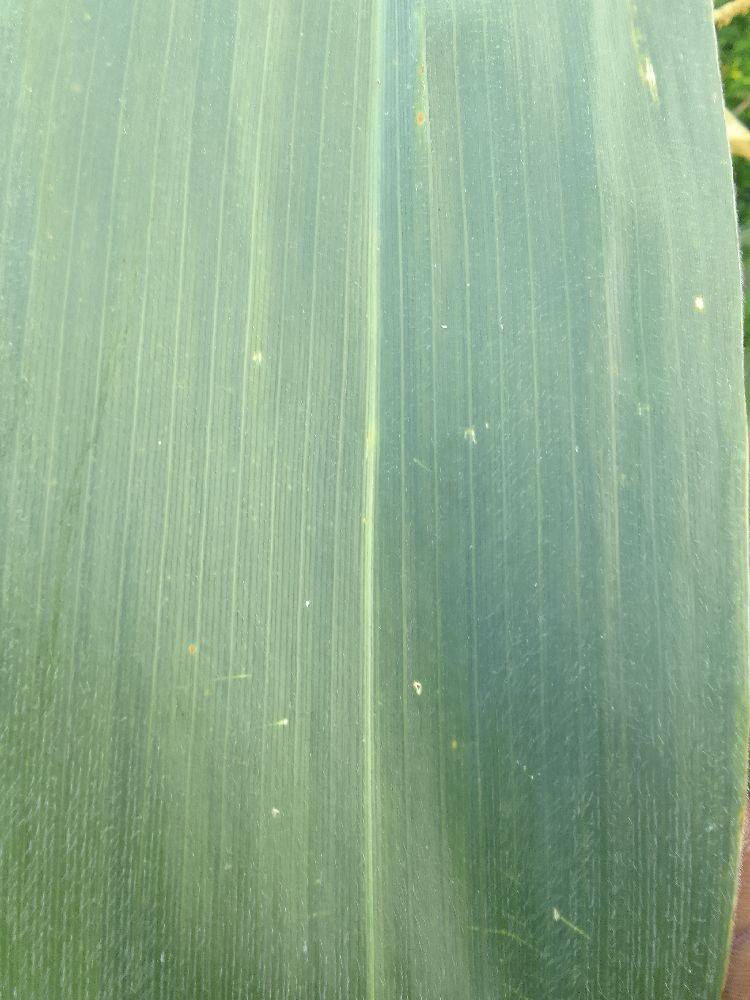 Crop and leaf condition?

maize, healthy
